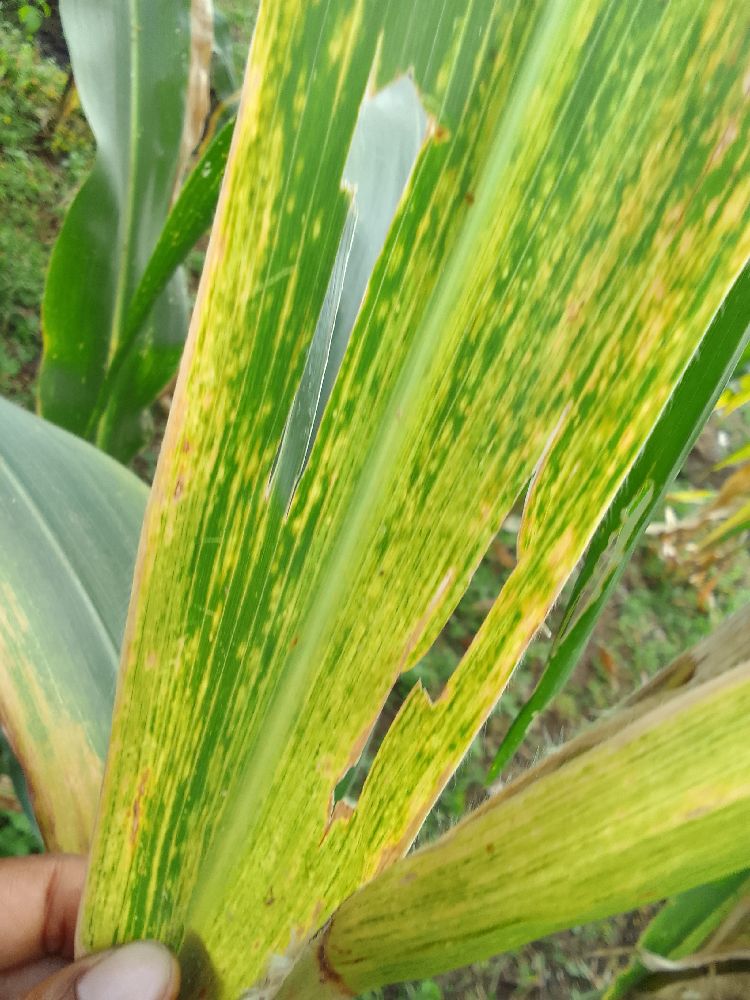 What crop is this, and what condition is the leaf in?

maize, maize lethal necrosis
